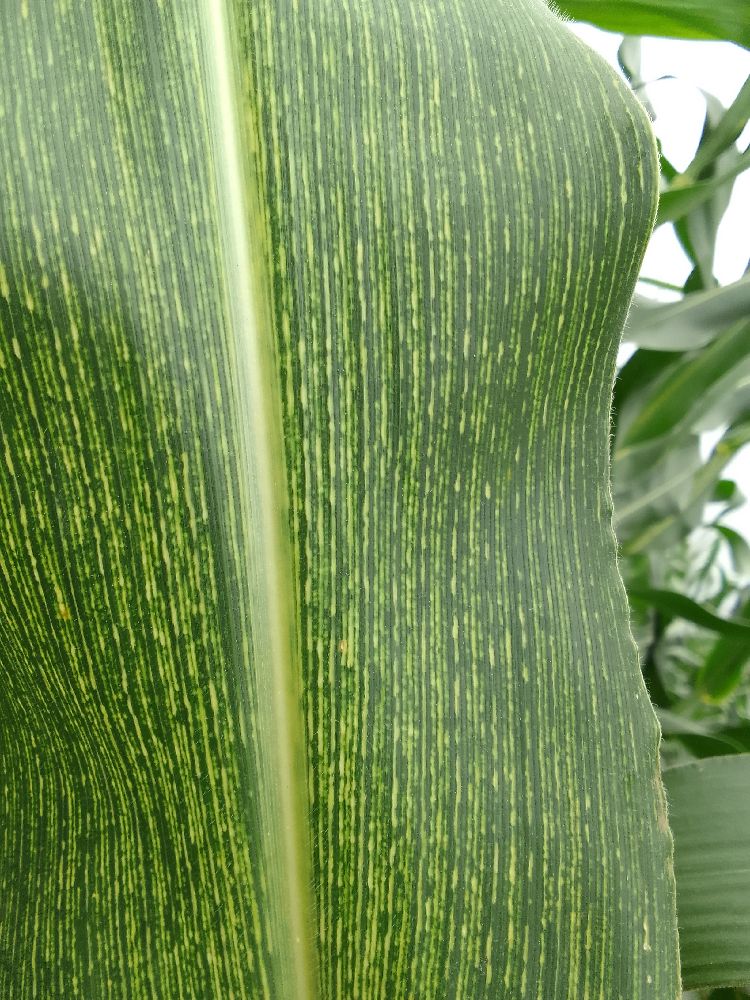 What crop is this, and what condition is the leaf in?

maize, maize streak virus
